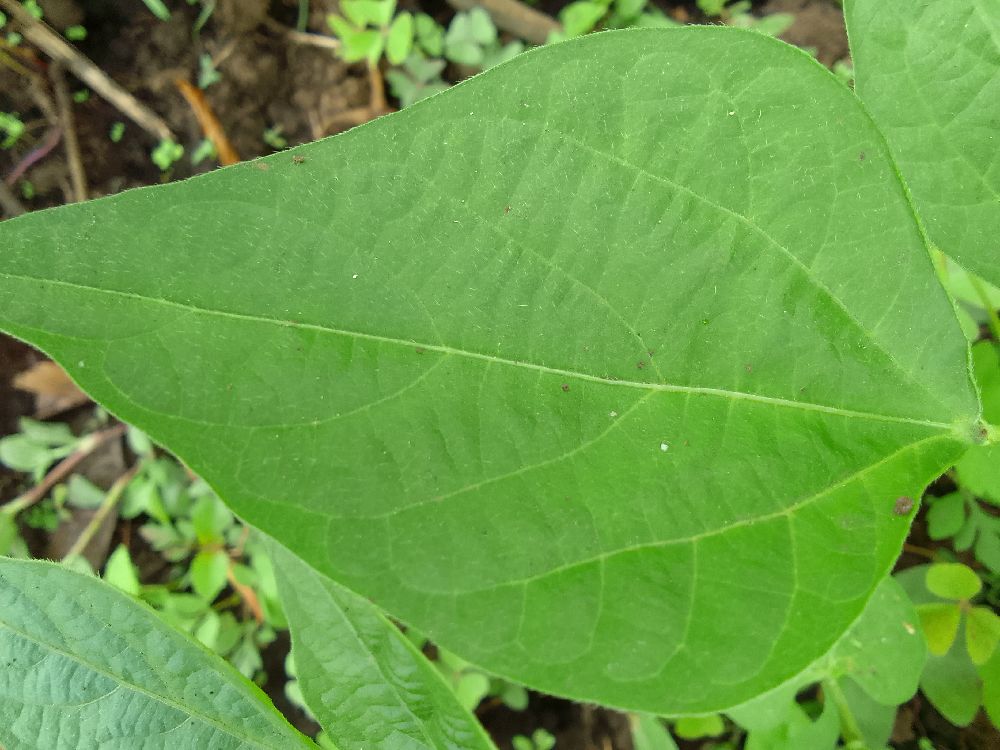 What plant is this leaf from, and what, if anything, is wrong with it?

common bean, healthy
